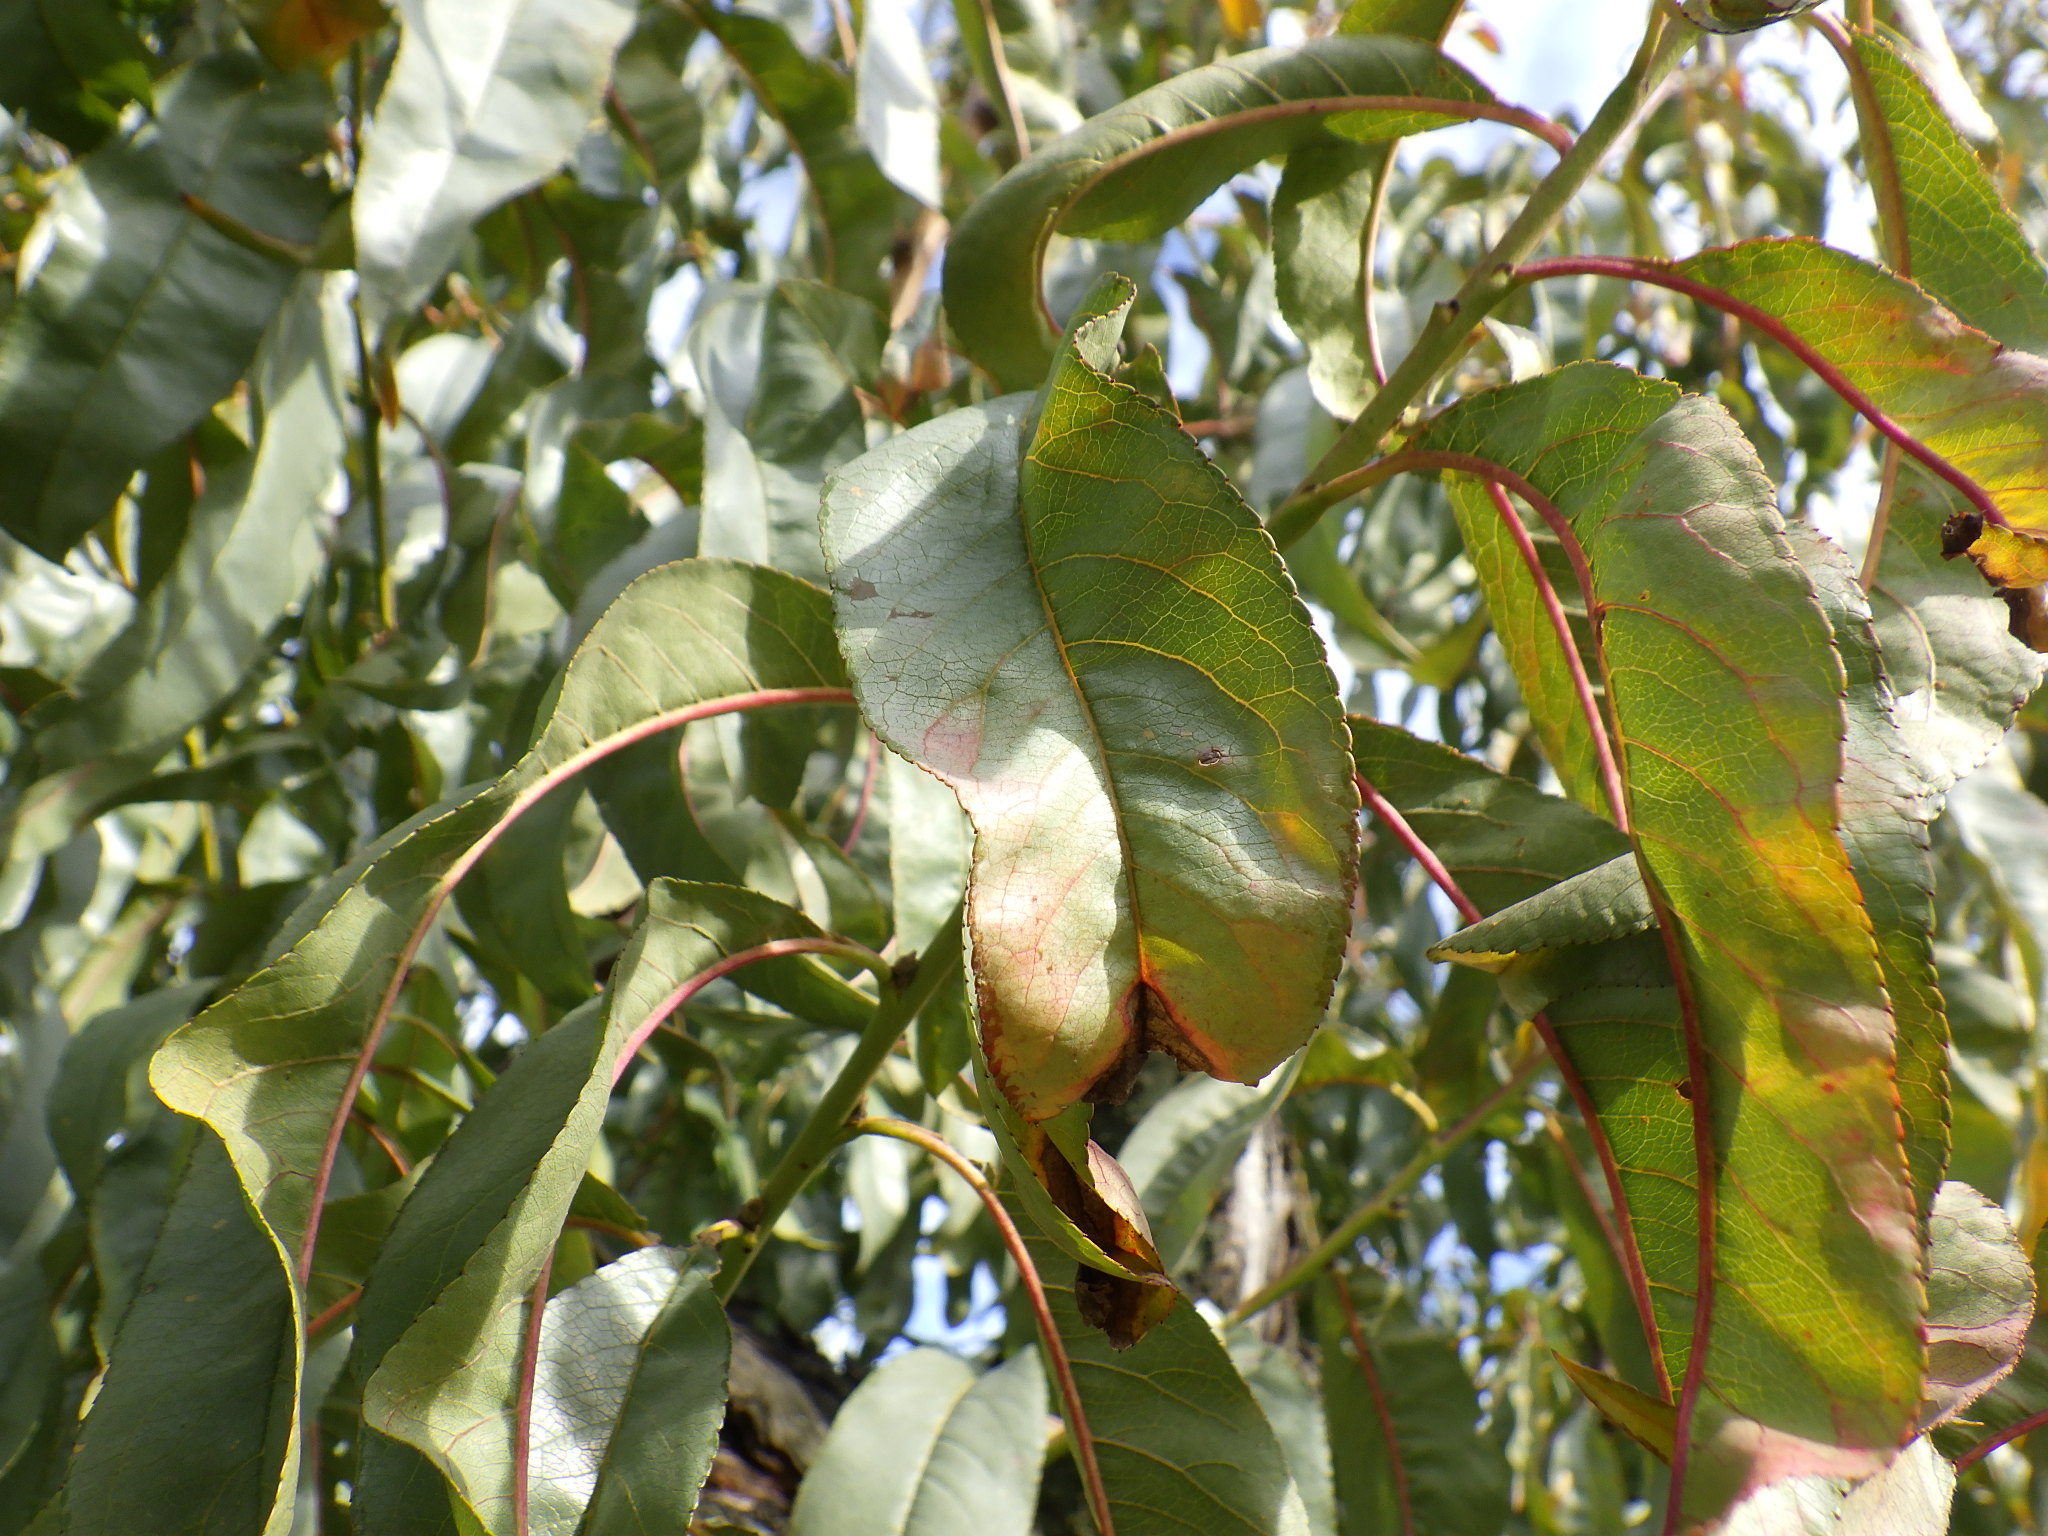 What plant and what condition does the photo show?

peach, silver leaf disease
